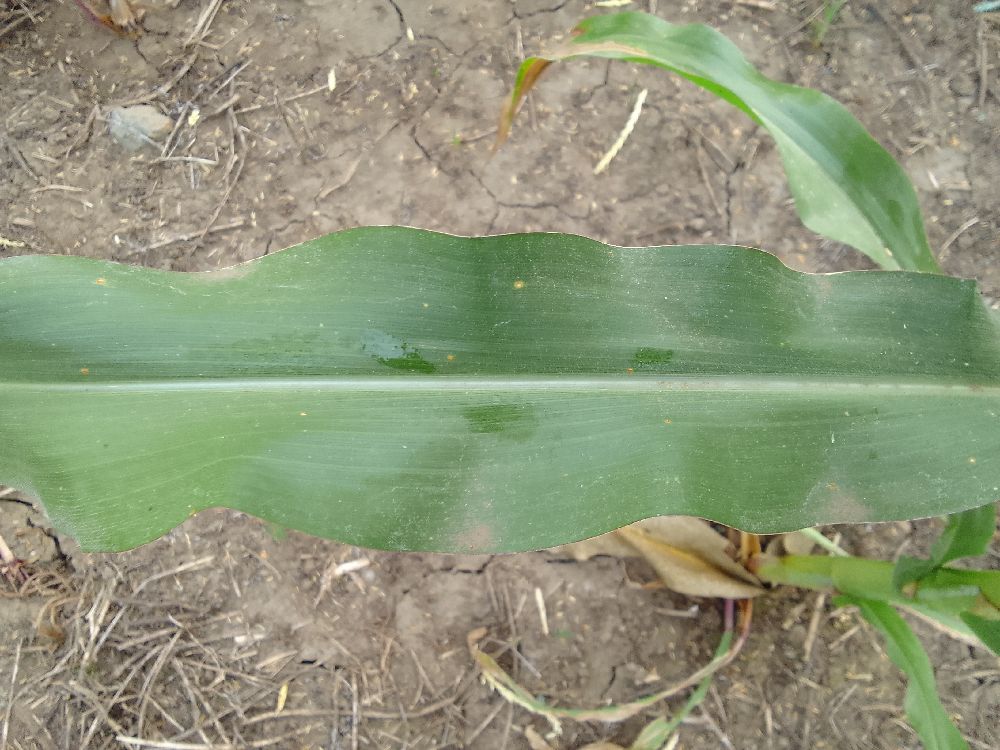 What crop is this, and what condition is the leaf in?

maize, healthy
